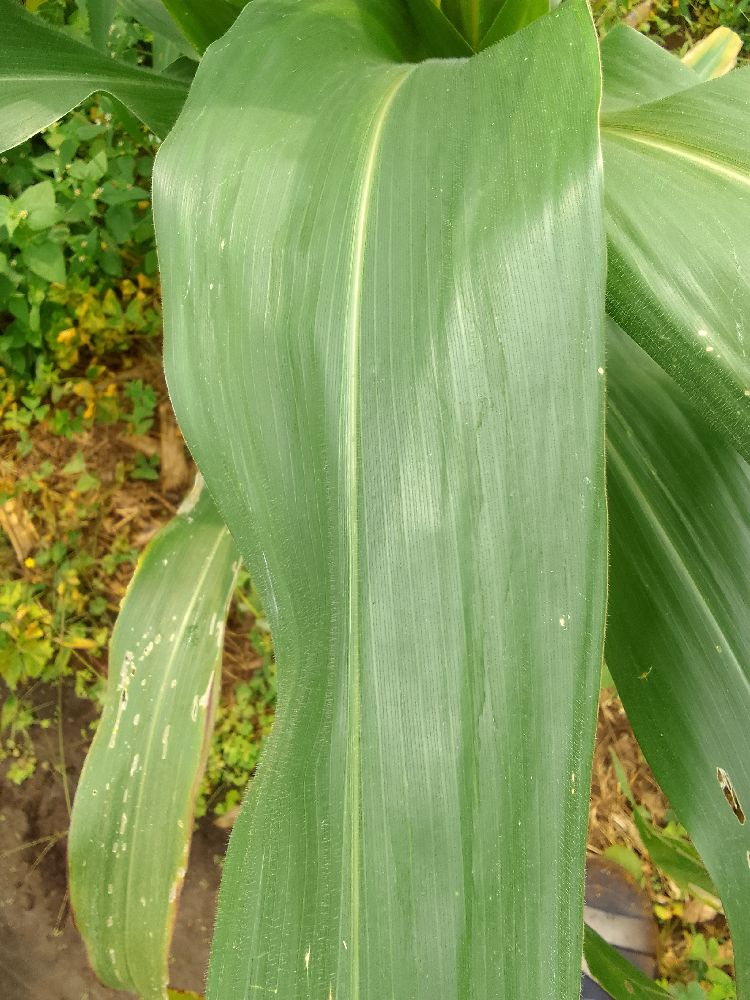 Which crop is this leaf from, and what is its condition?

maize, healthy
